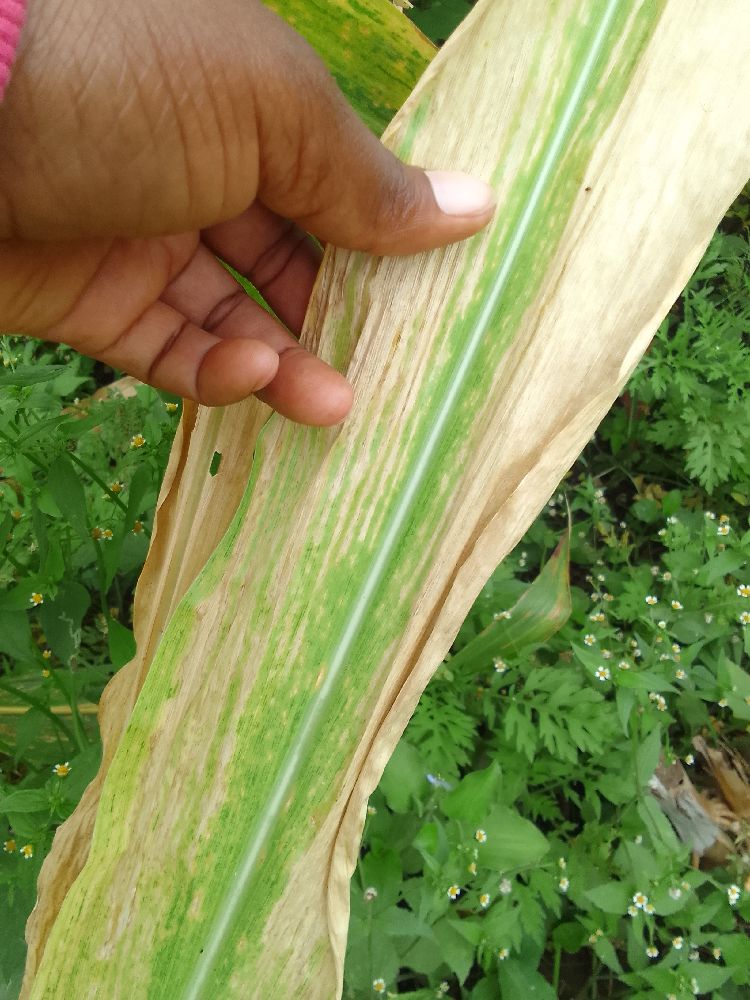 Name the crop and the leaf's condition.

maize, maize lethal necrosis
